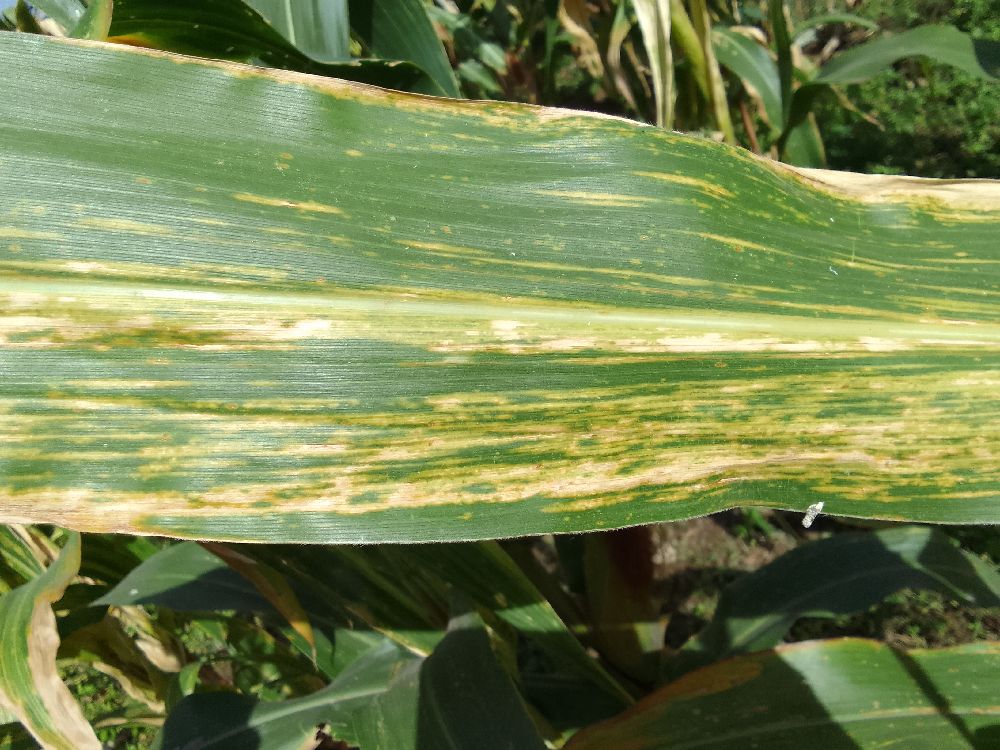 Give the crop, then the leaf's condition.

maize, maize lethal necrosis
